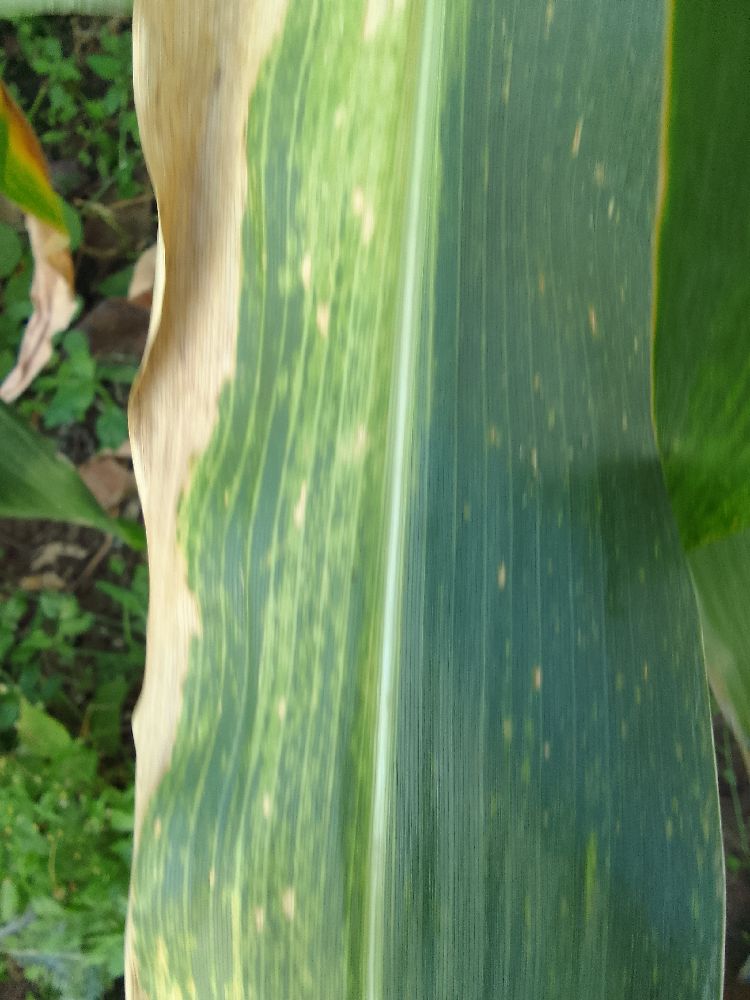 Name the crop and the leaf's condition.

maize, maize lethal necrosis
